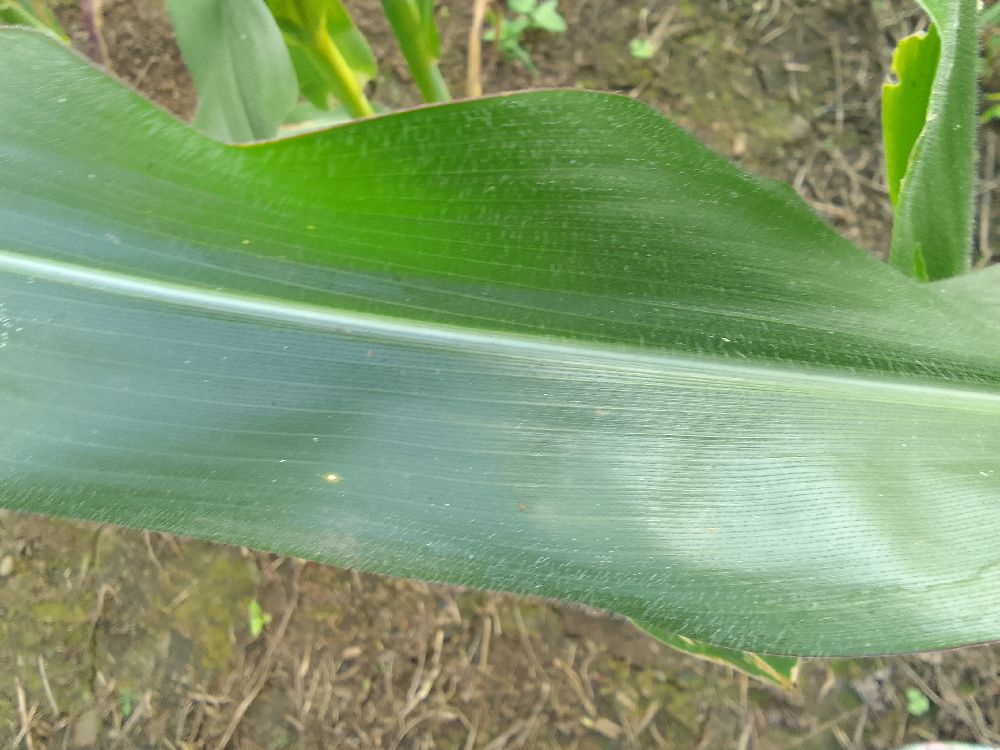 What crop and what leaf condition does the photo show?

maize, healthy
